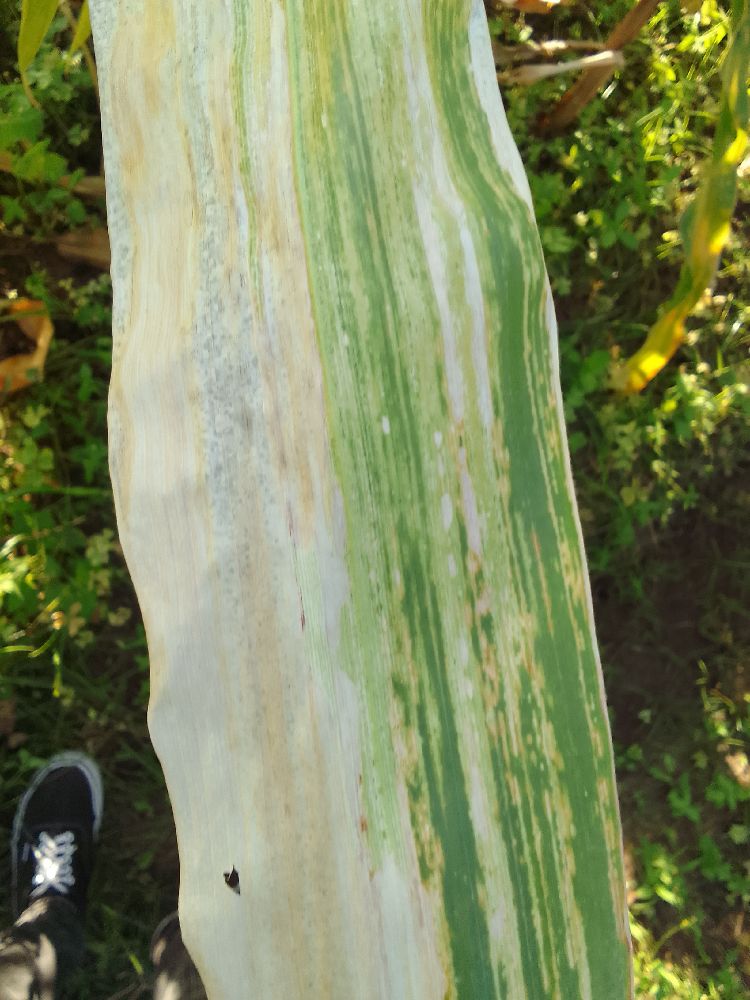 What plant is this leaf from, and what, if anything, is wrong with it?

maize, maize lethal necrosis
